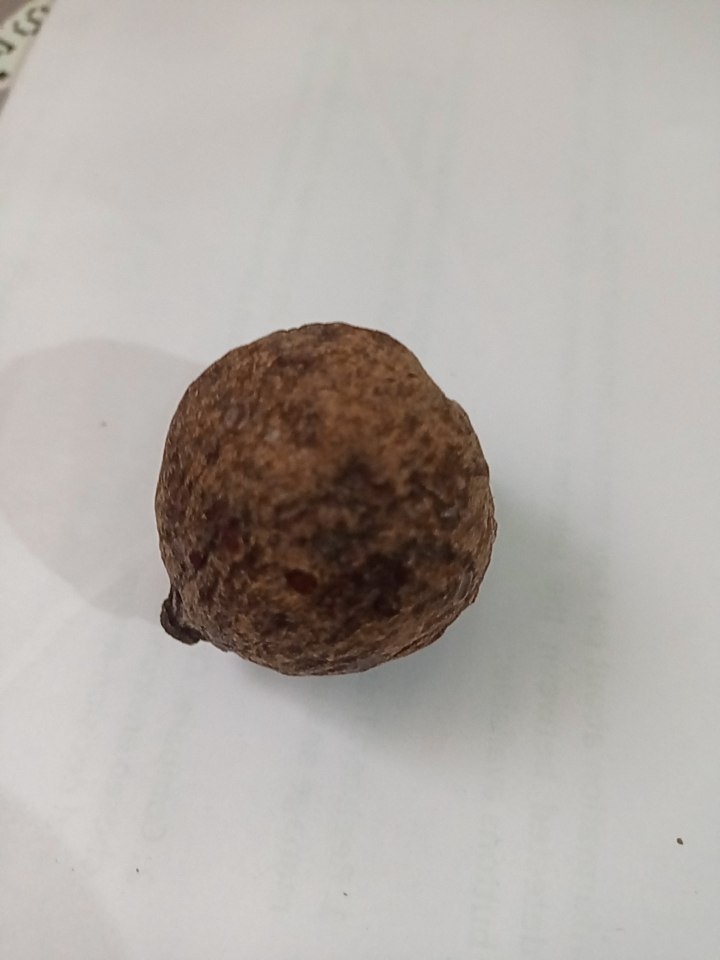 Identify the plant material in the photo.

madanphal
